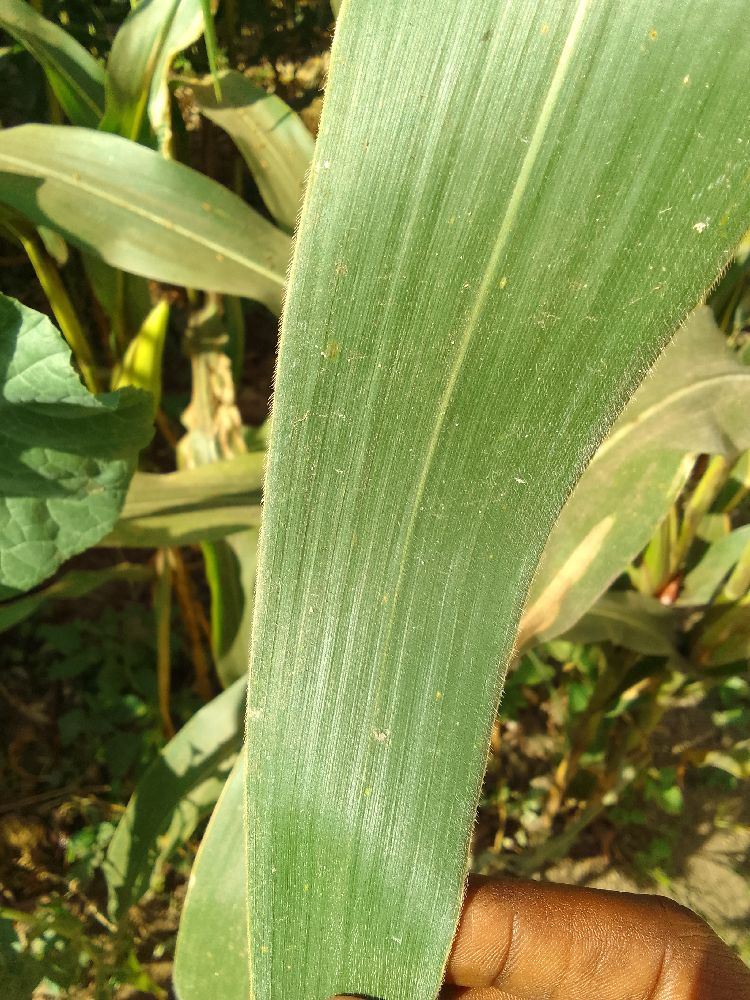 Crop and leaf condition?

maize, healthy
